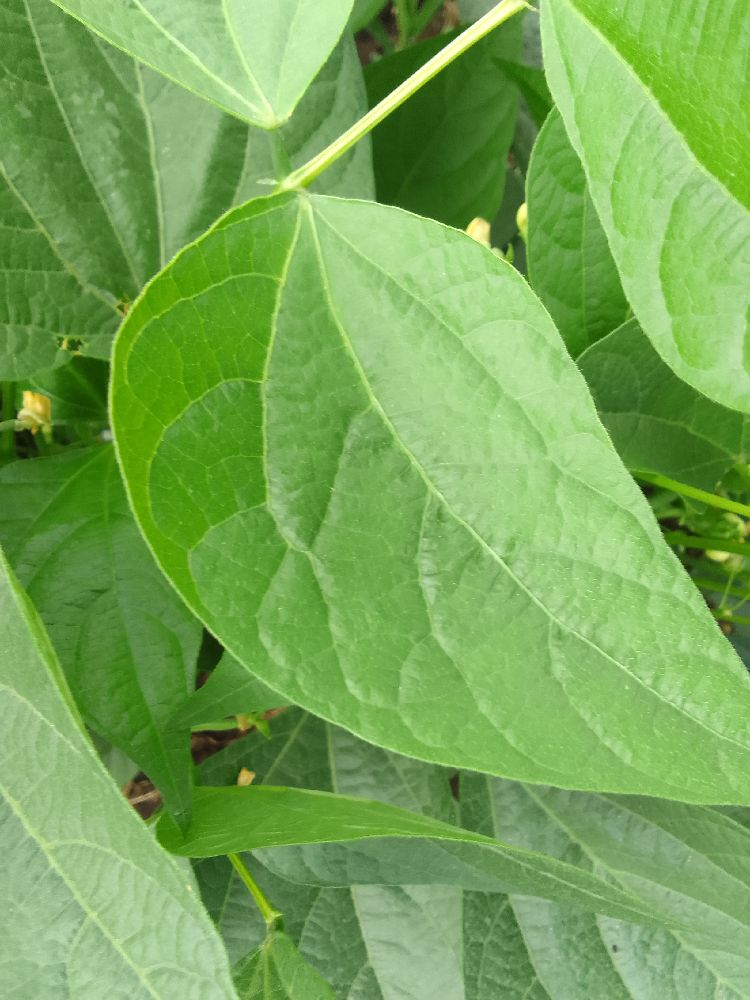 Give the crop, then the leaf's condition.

common bean, healthy
